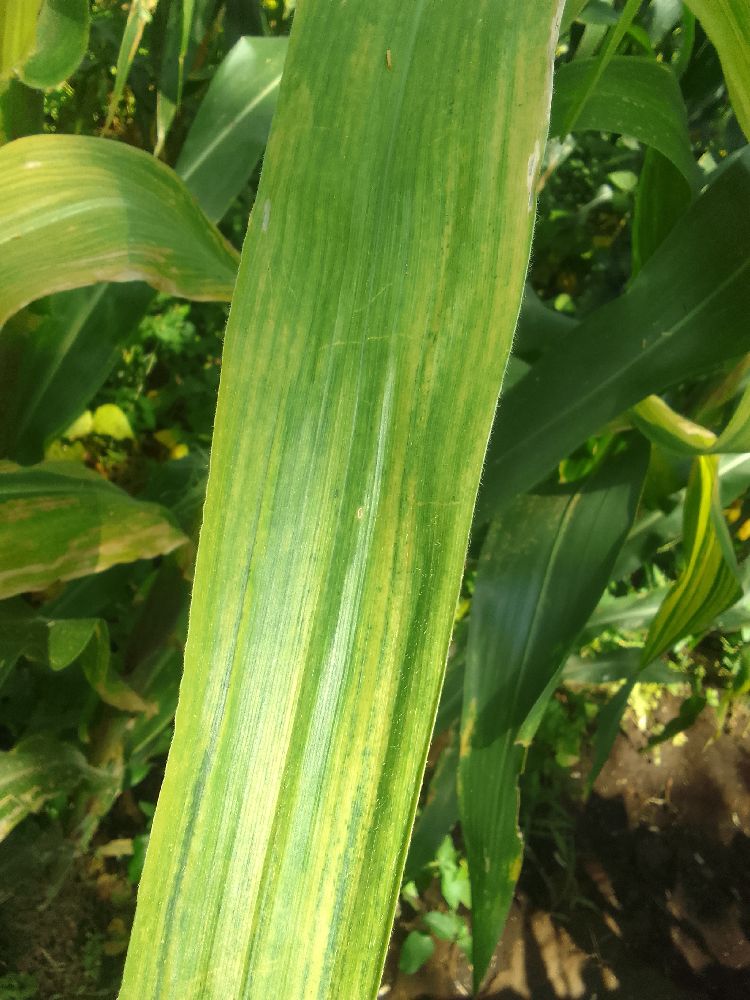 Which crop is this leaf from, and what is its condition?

maize, maize lethal necrosis
